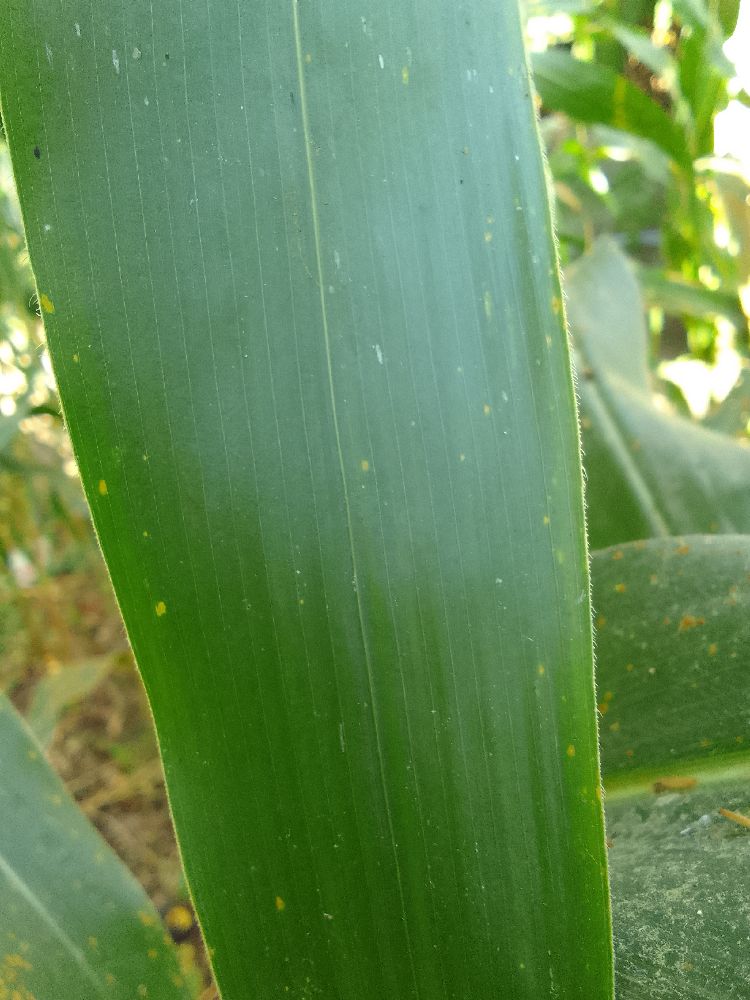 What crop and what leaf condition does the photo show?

maize, healthy
